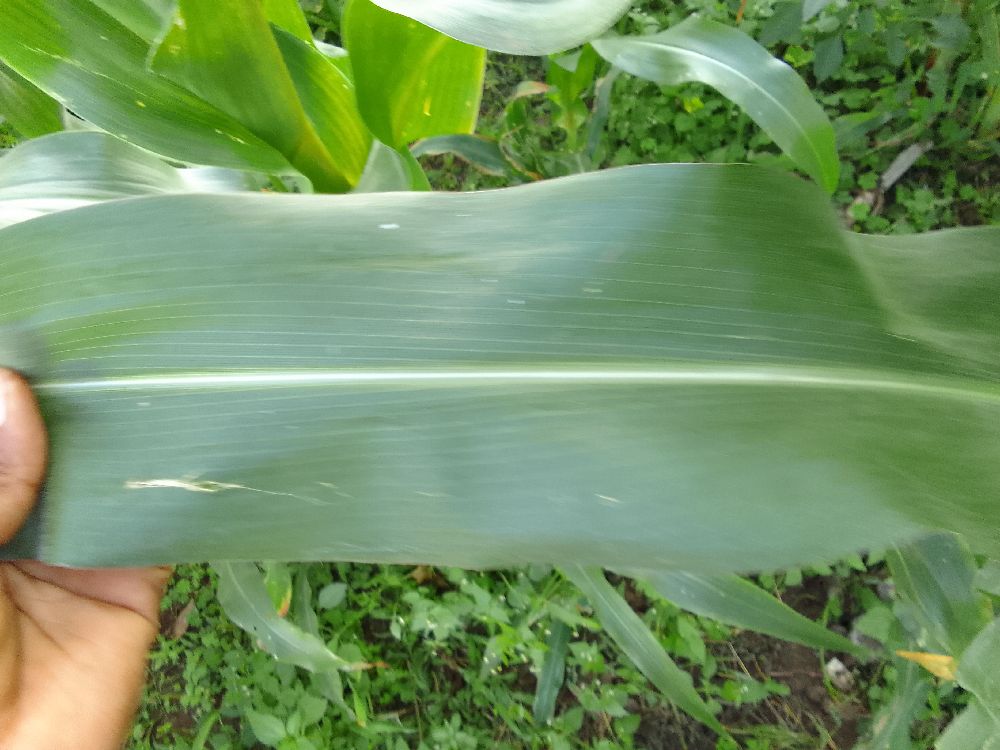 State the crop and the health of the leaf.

maize, healthy
